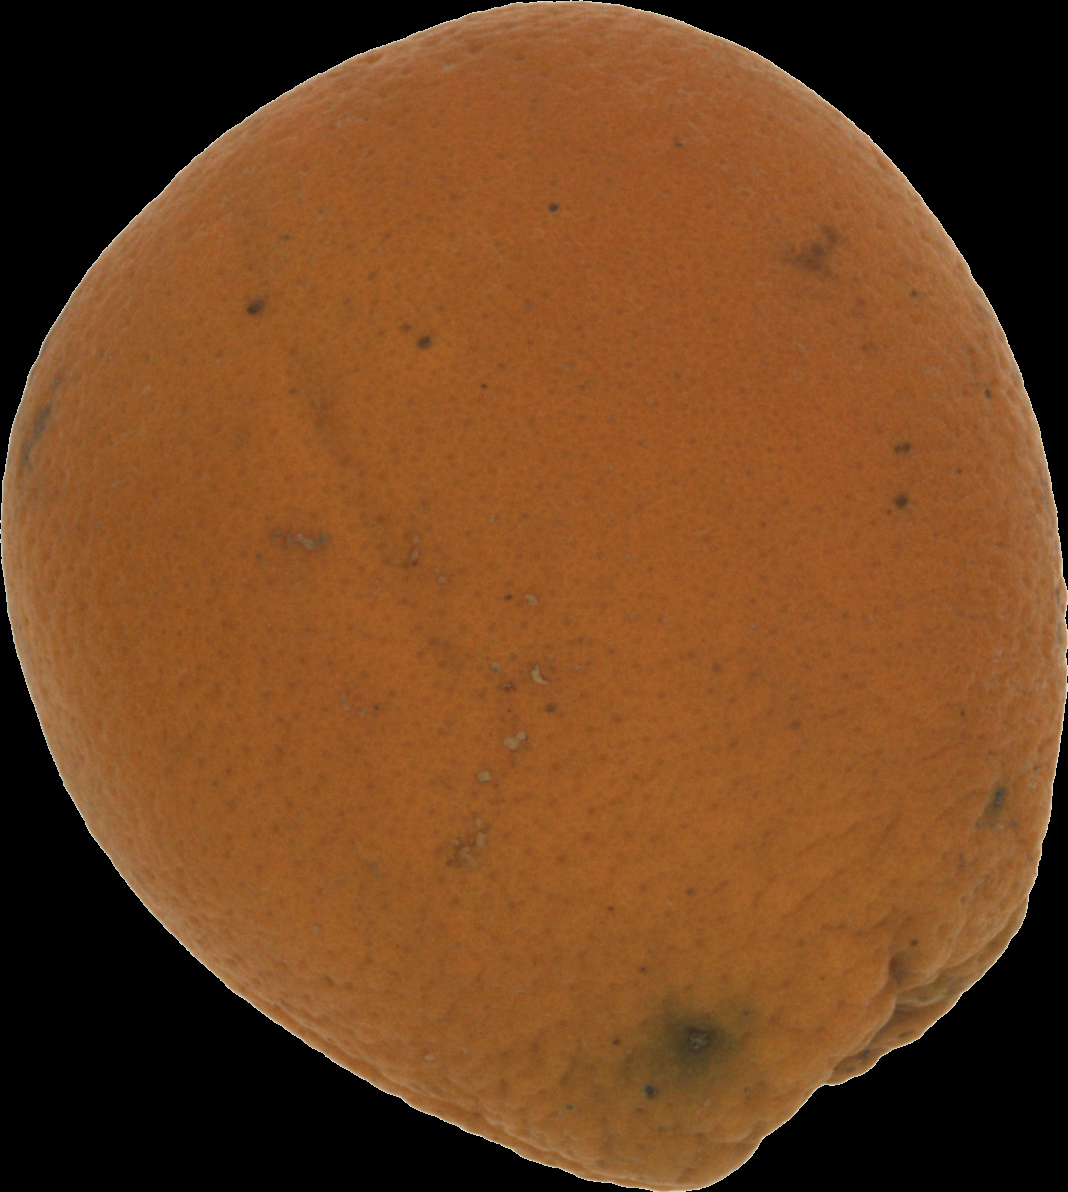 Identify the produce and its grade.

orange, bad
